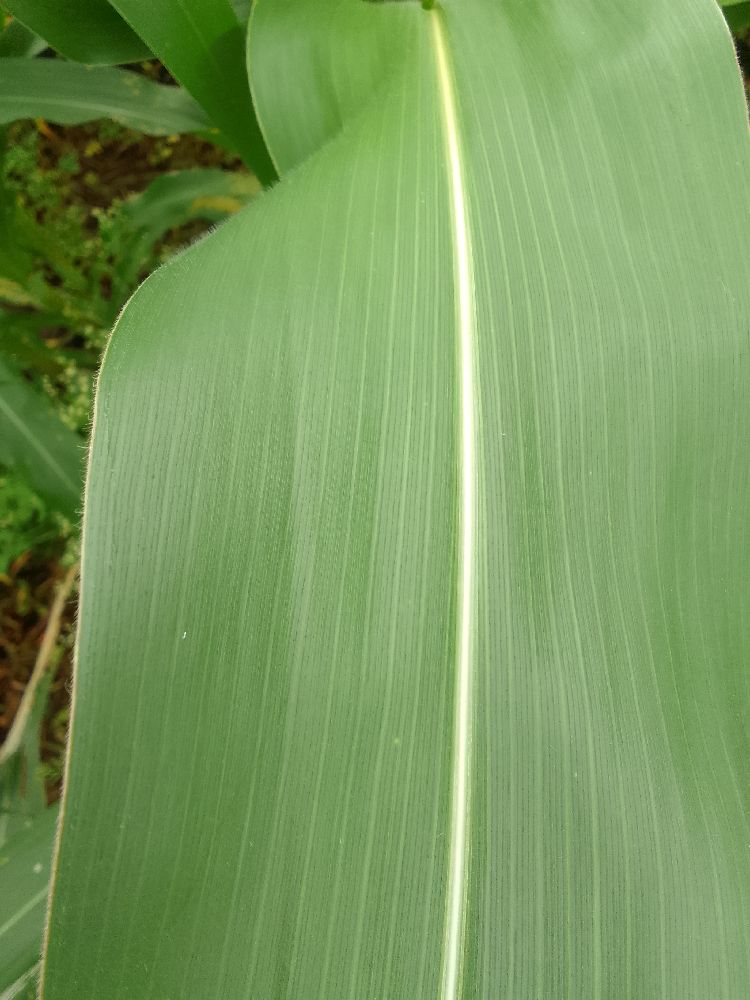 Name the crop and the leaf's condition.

maize, healthy
